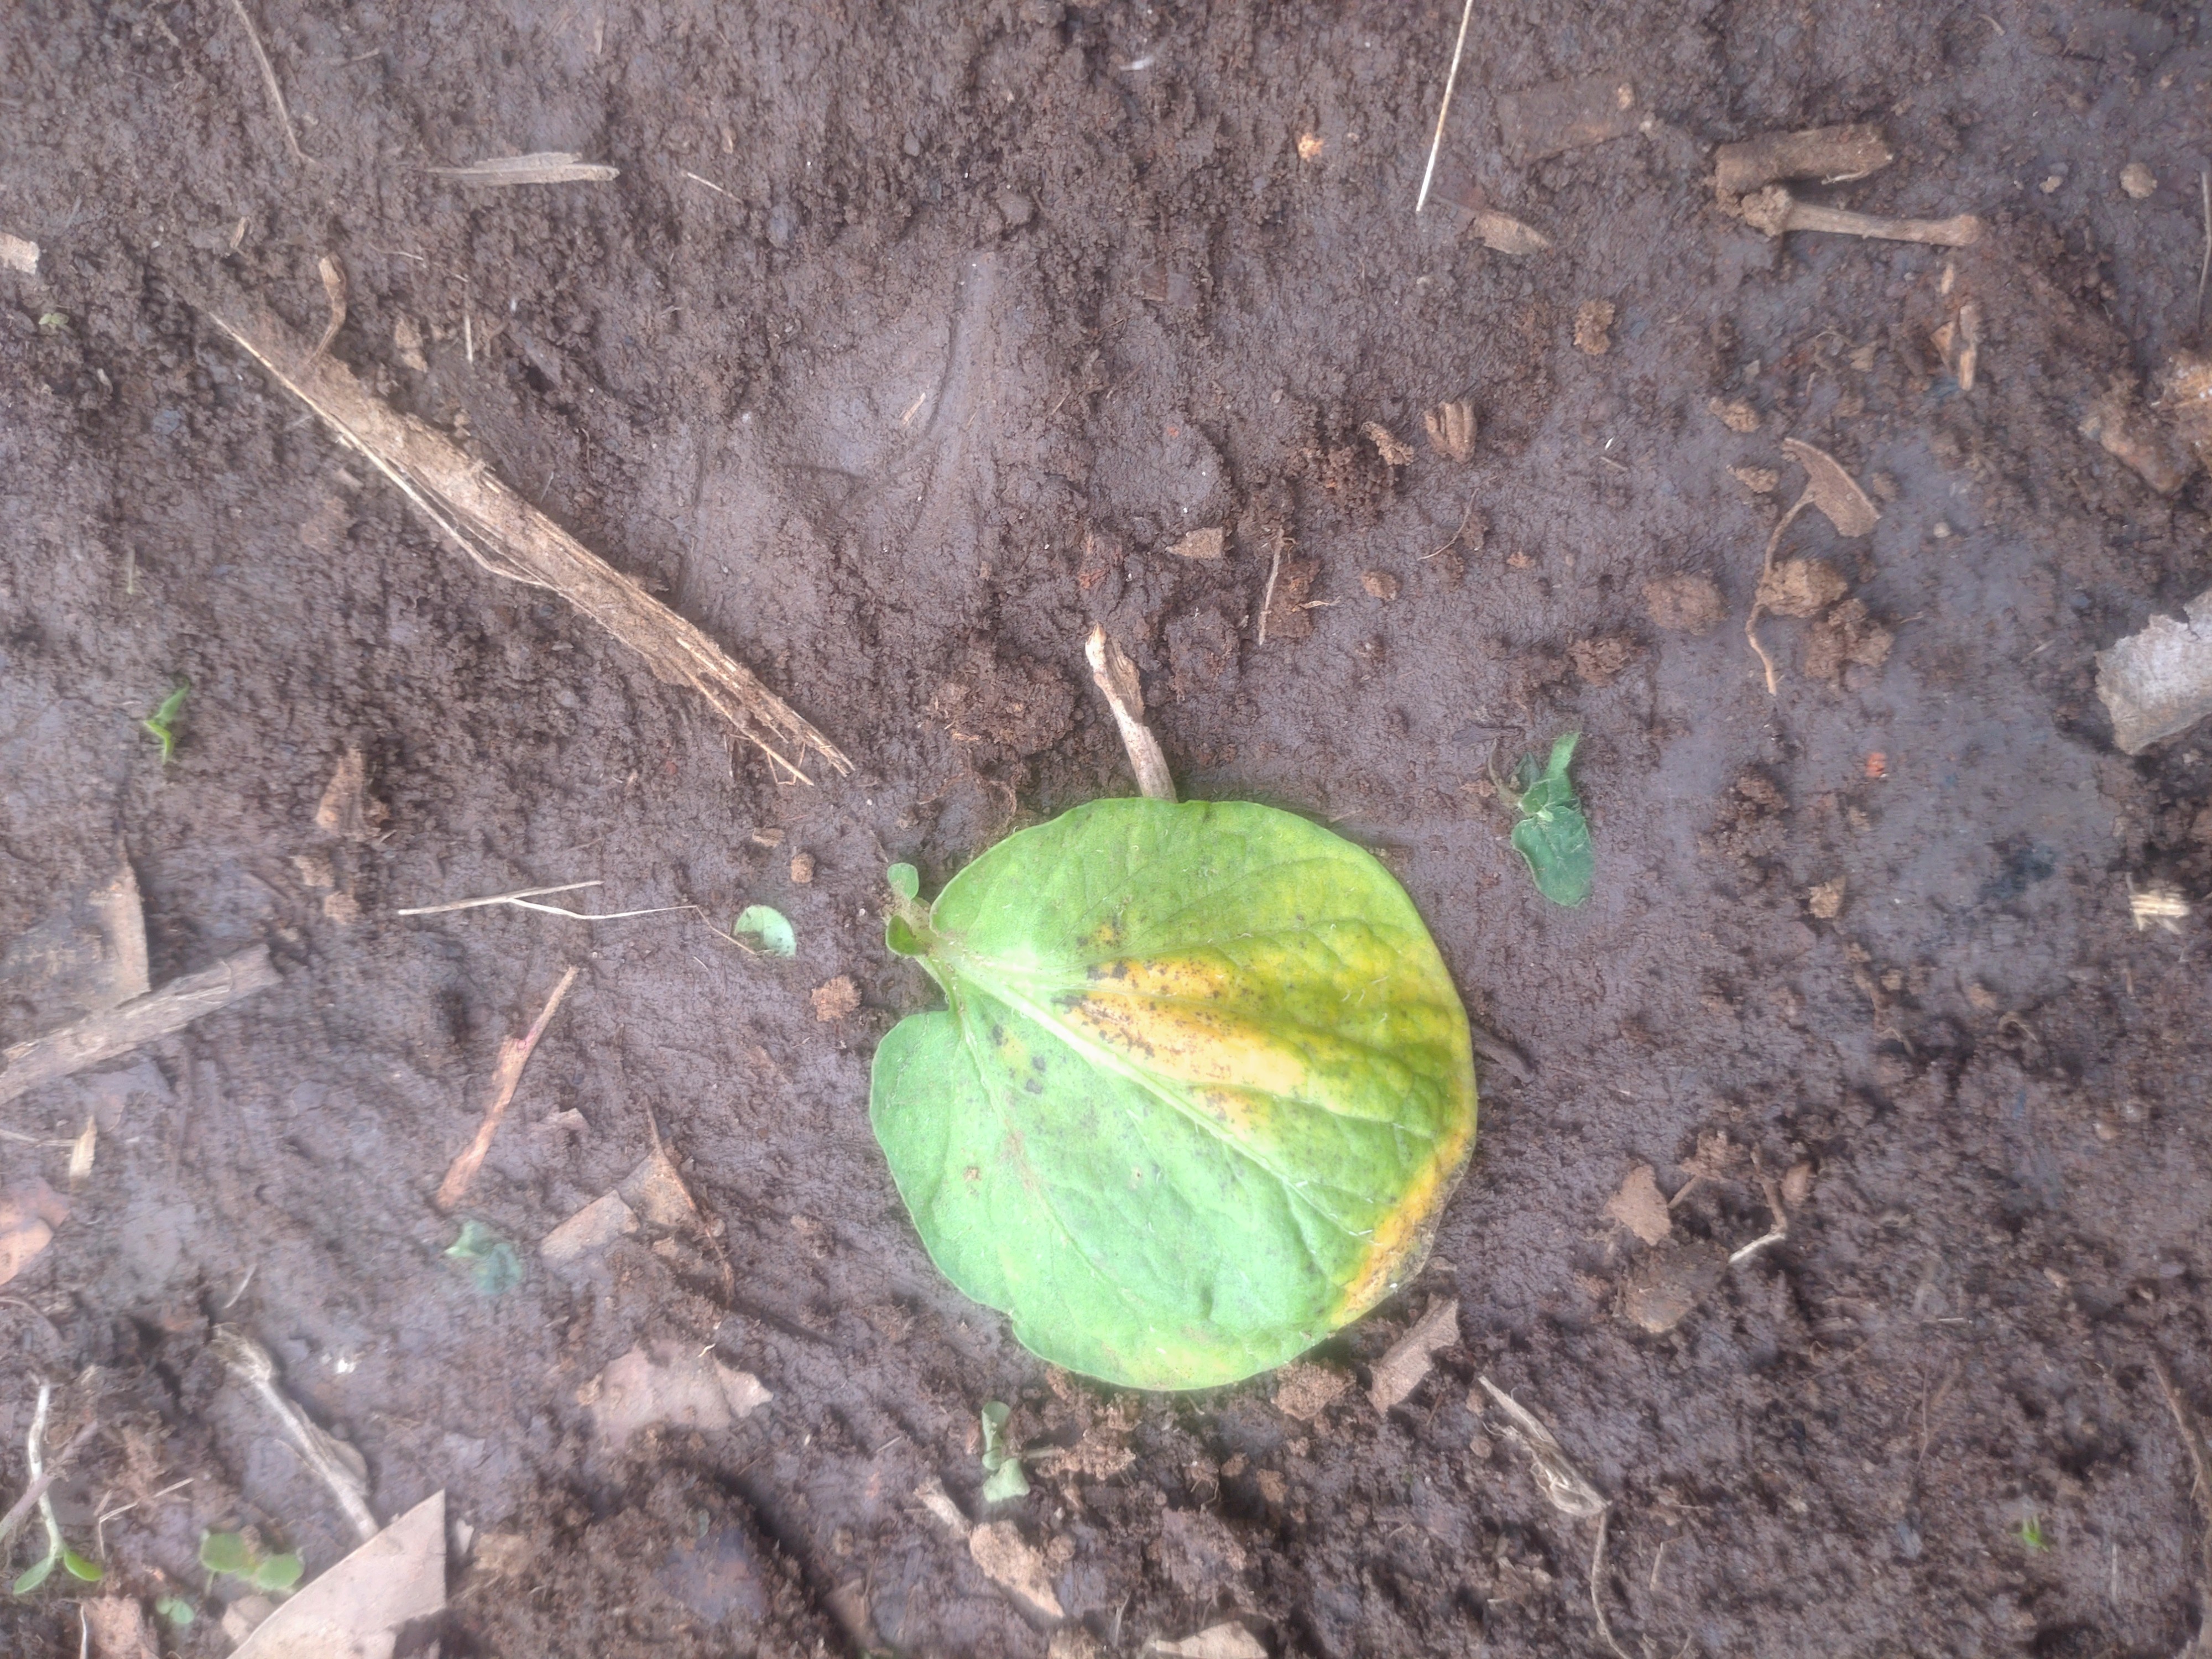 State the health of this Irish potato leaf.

late blight
